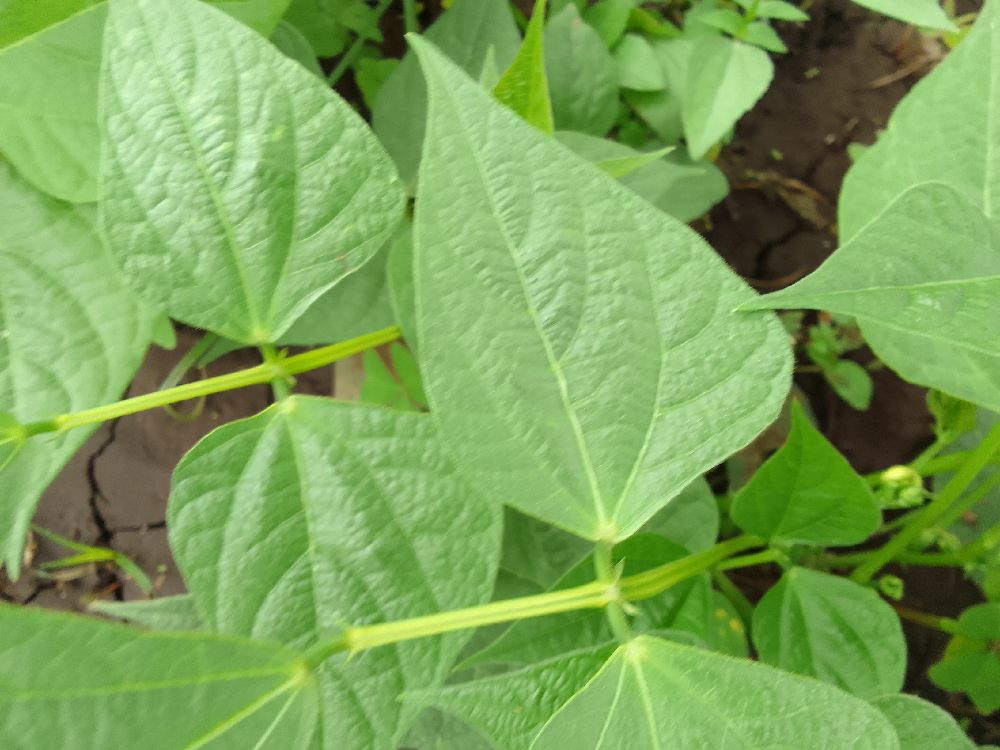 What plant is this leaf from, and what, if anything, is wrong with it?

common bean, healthy
